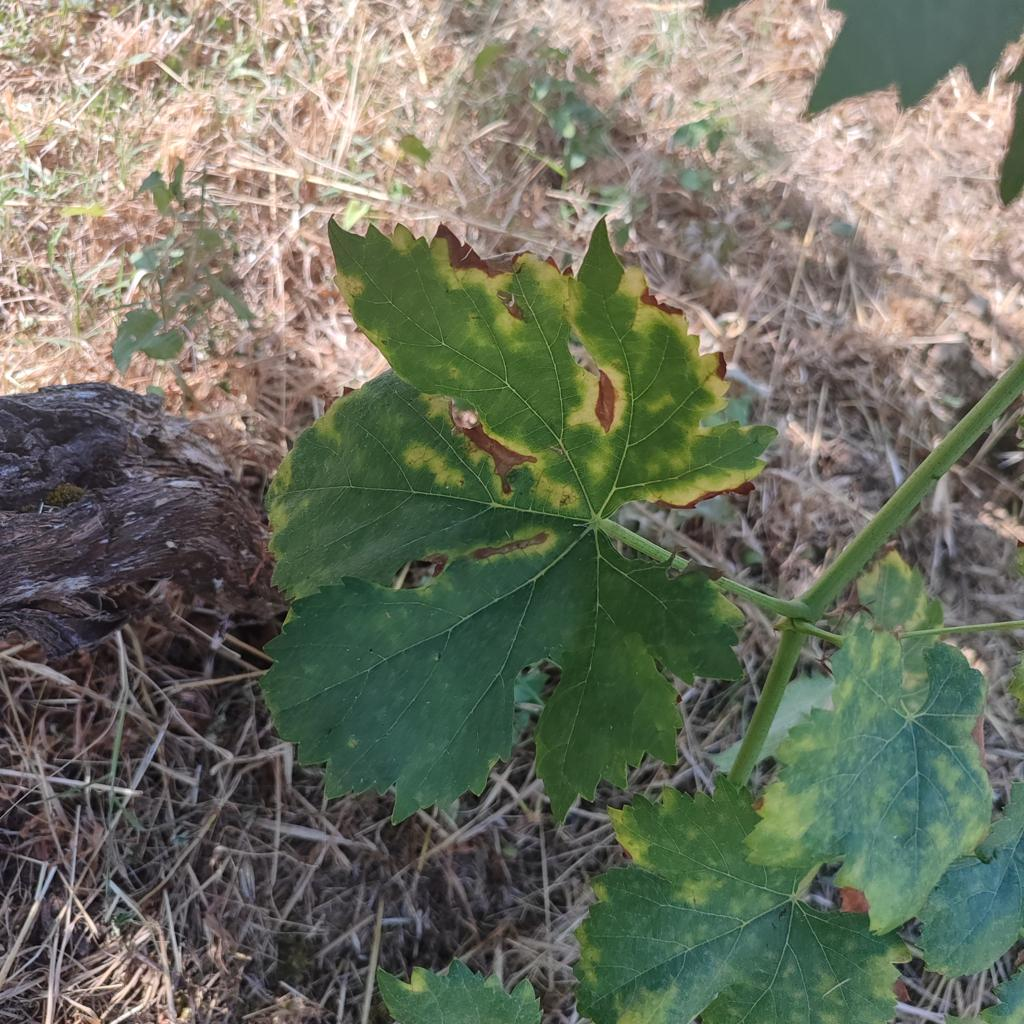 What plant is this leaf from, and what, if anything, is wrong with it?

grapevine, esca complex
